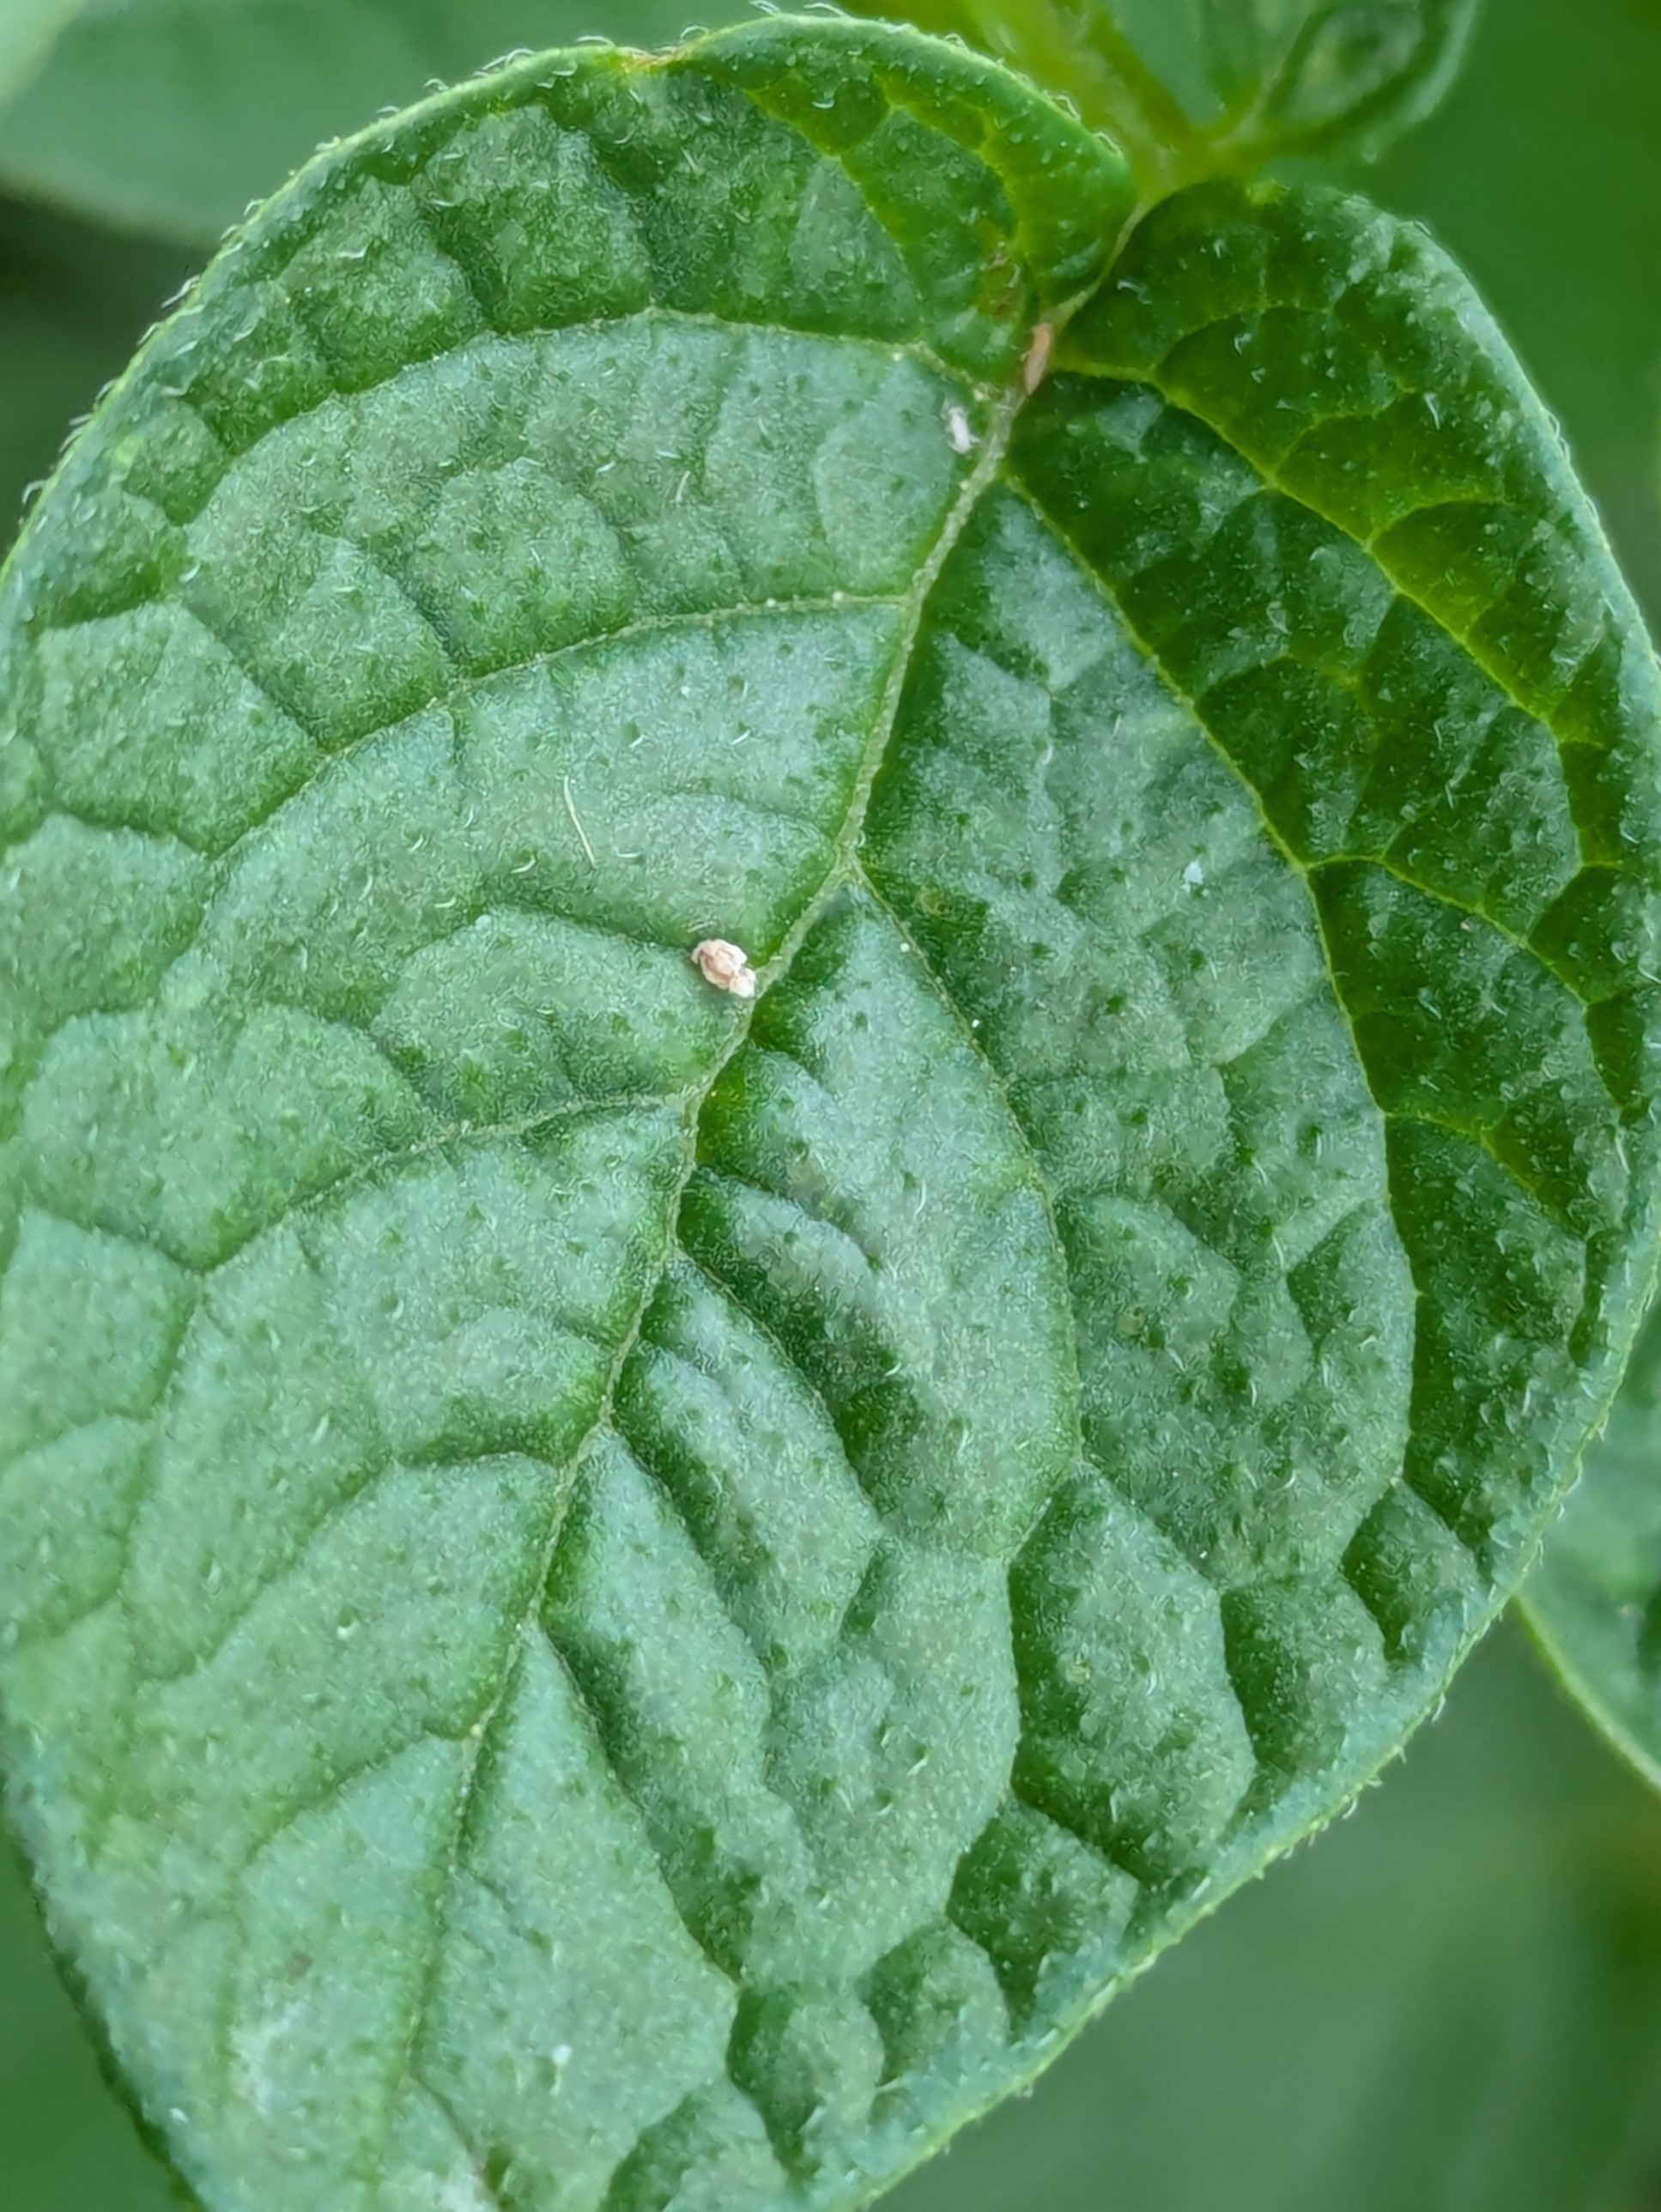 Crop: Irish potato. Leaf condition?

healthy
